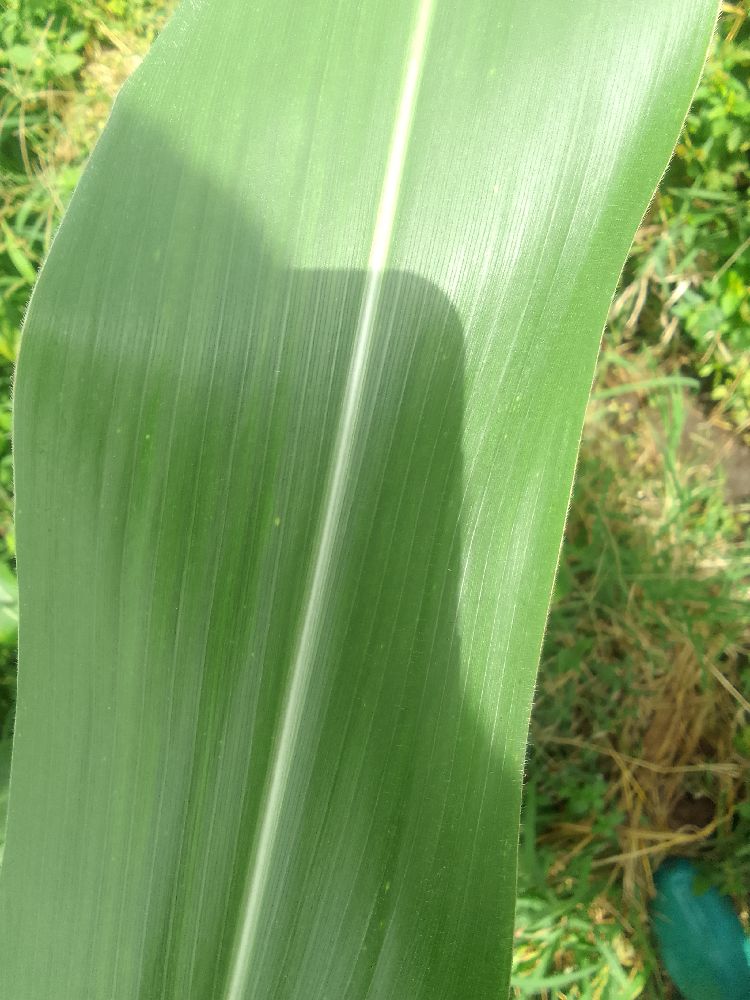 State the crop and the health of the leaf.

maize, healthy
